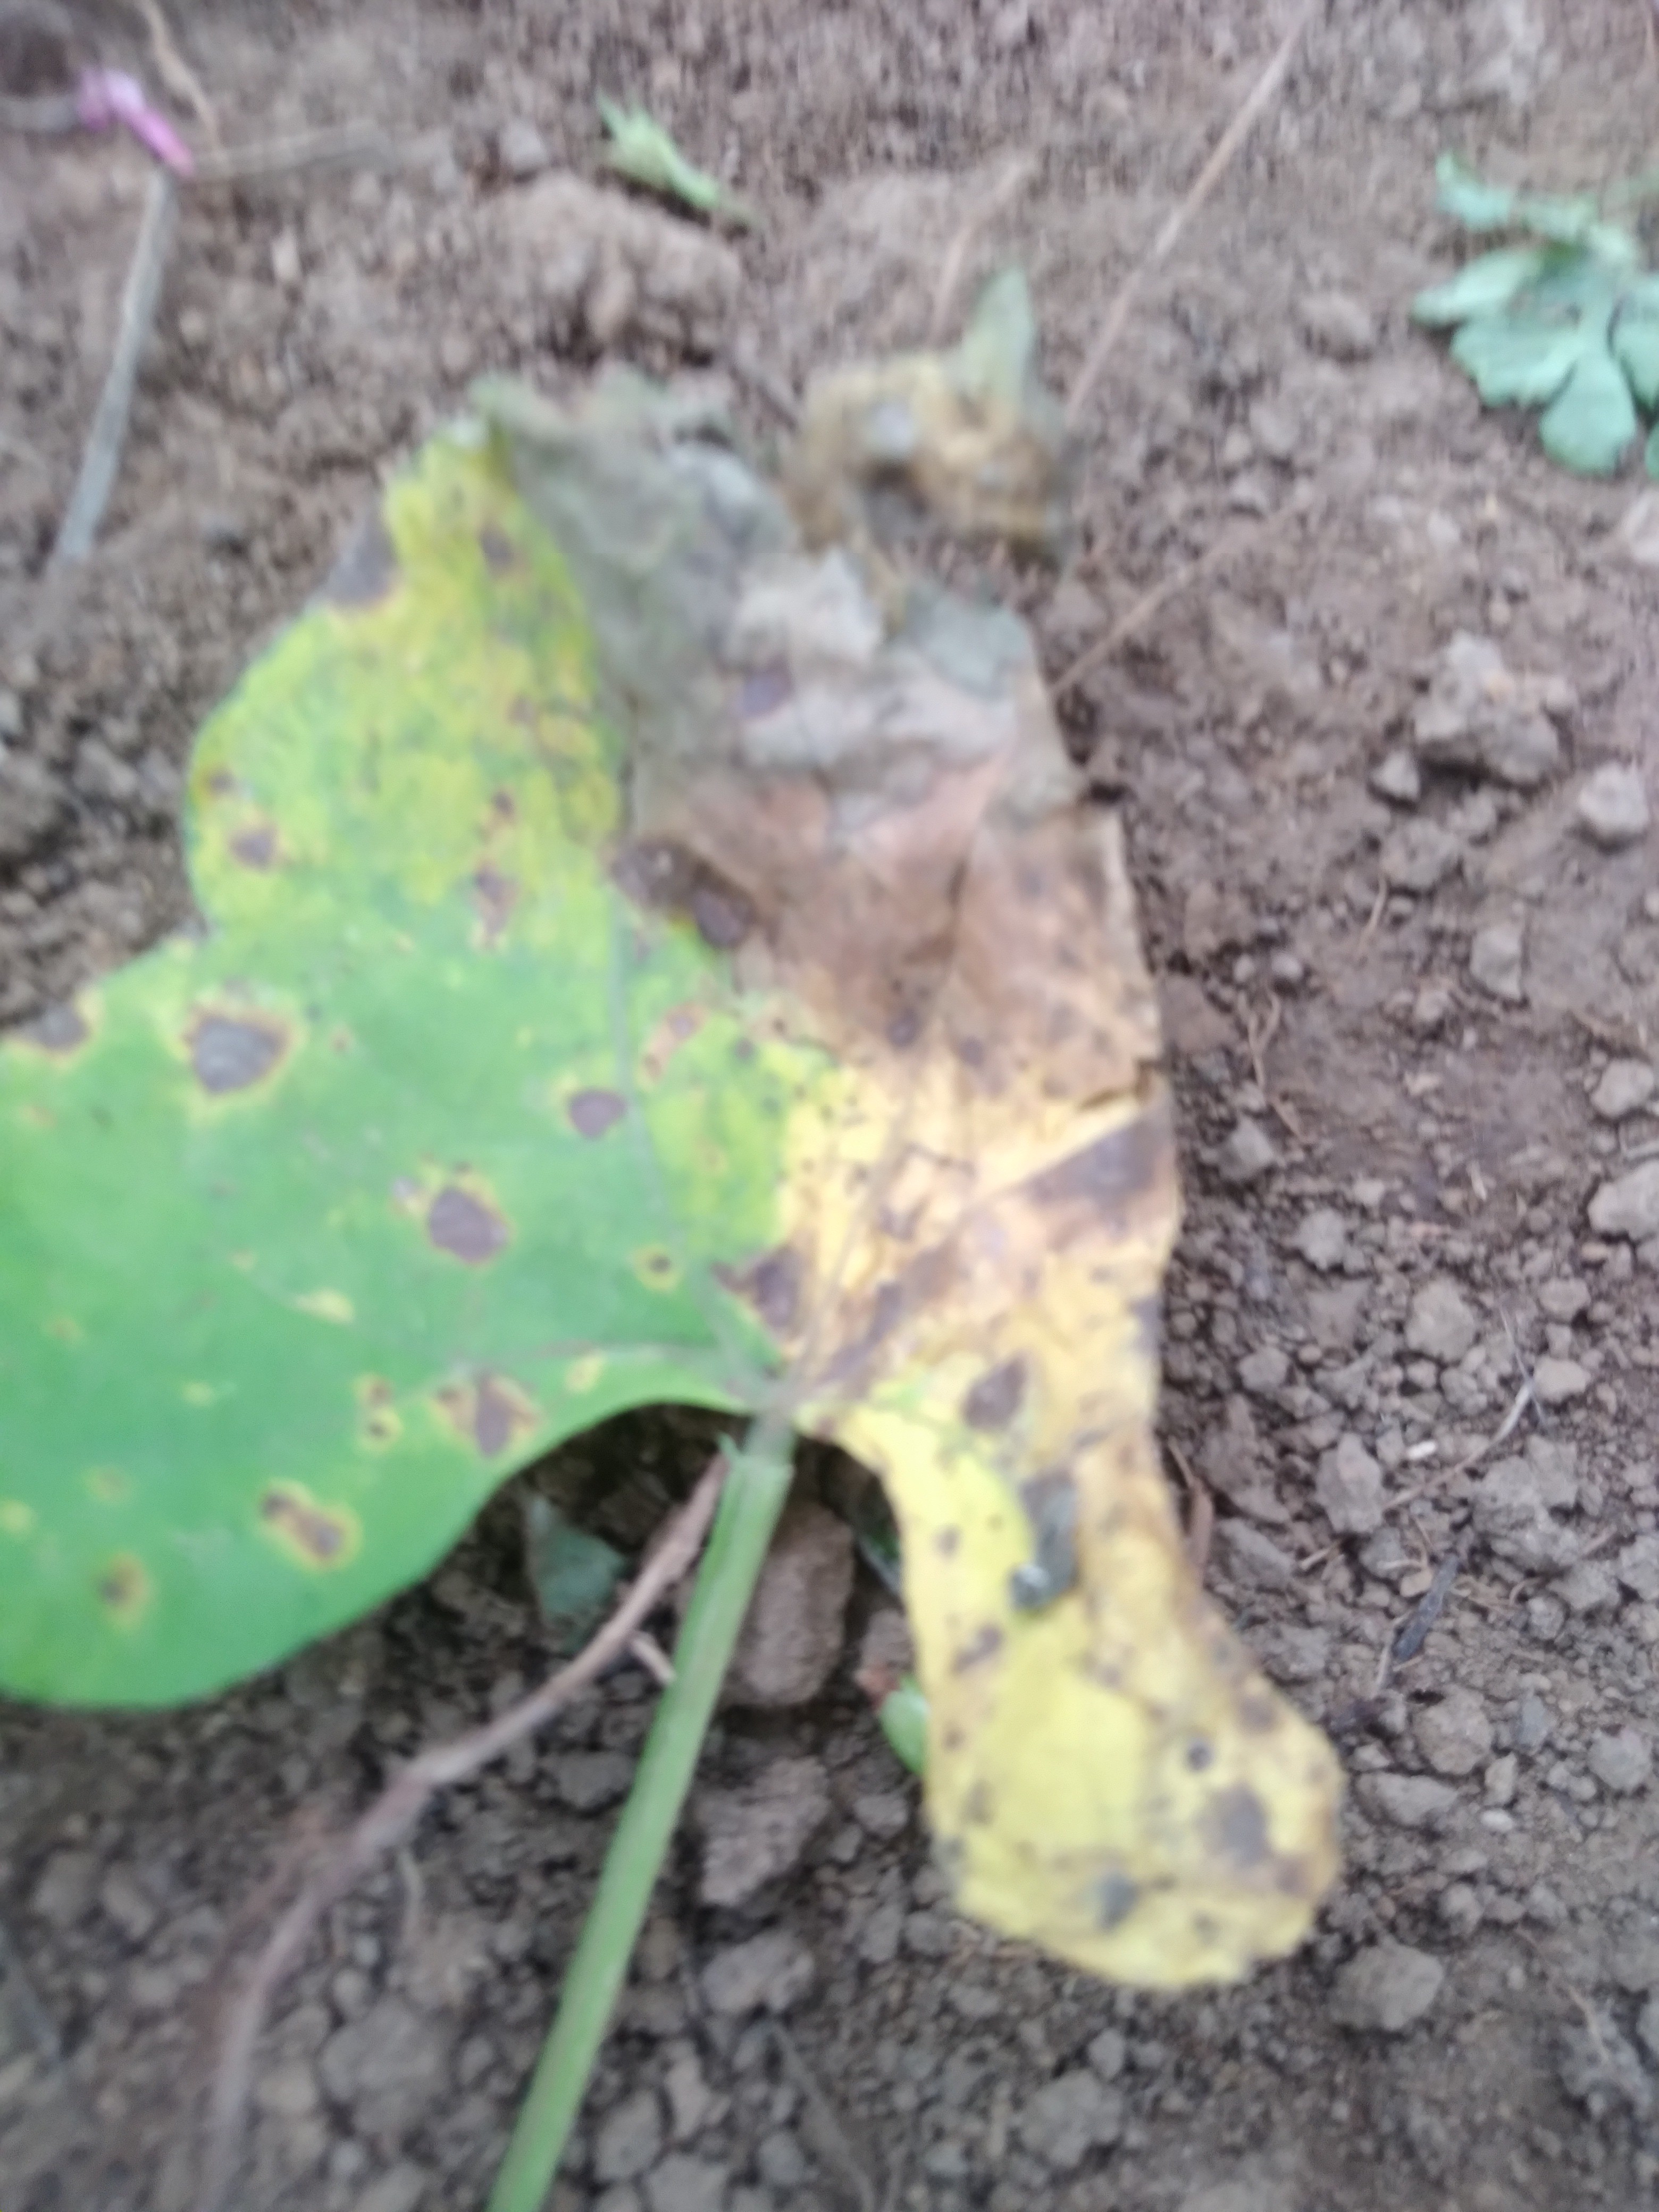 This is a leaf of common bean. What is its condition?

rust
